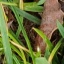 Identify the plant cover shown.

grass
